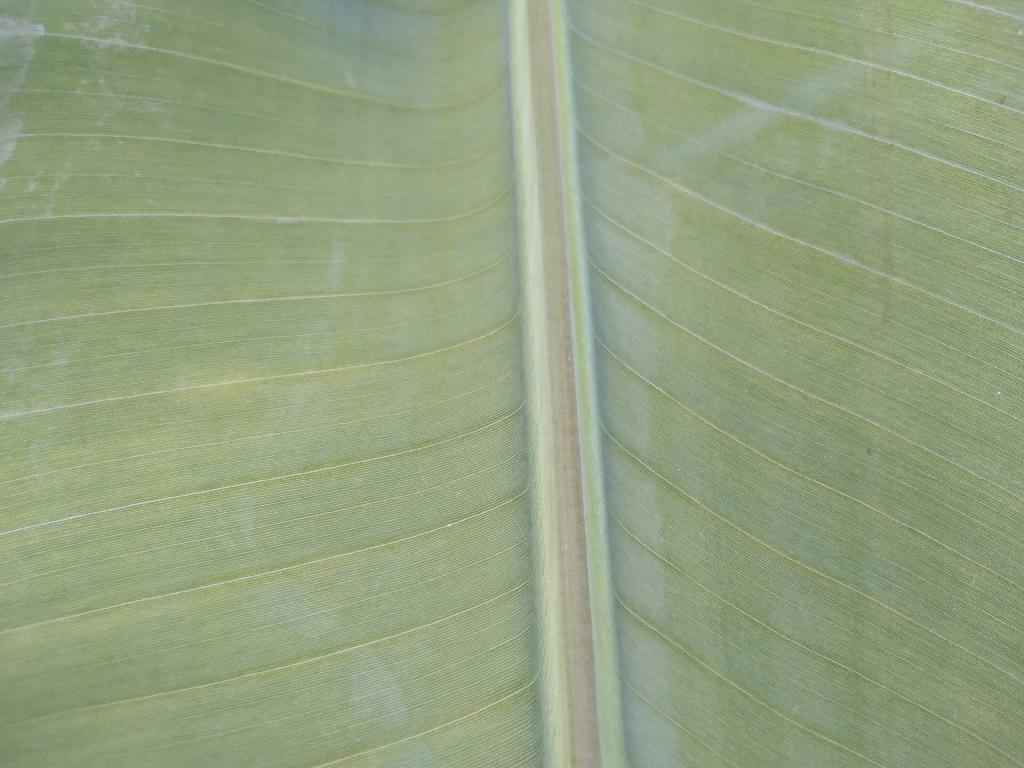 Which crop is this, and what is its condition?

banana, healthy
